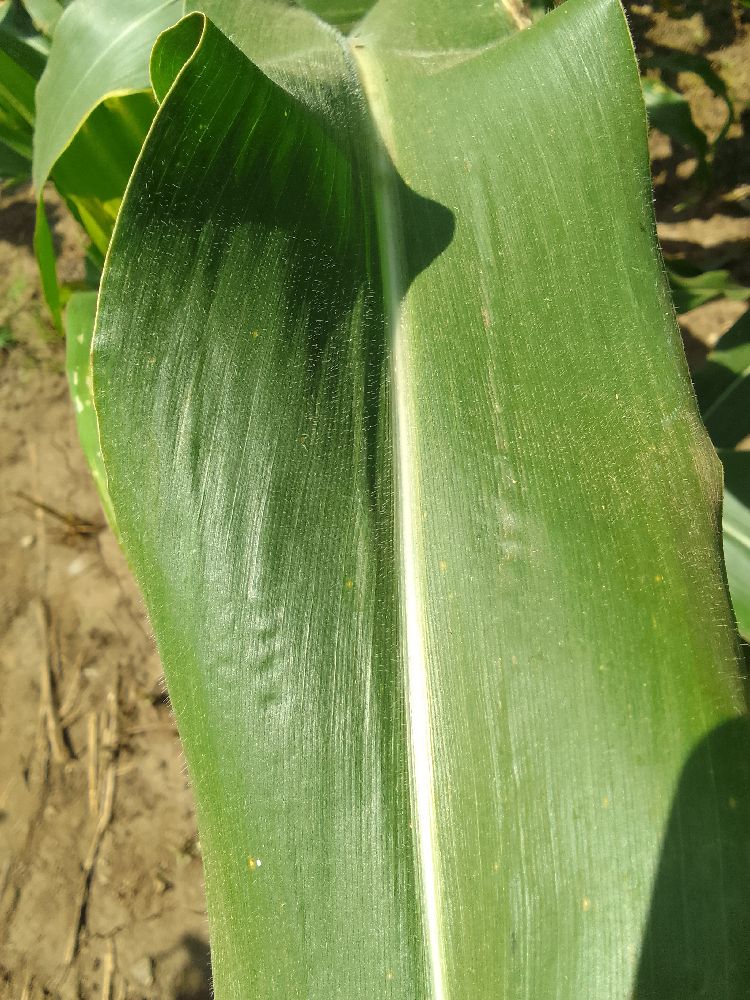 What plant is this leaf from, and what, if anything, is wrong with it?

maize, healthy
